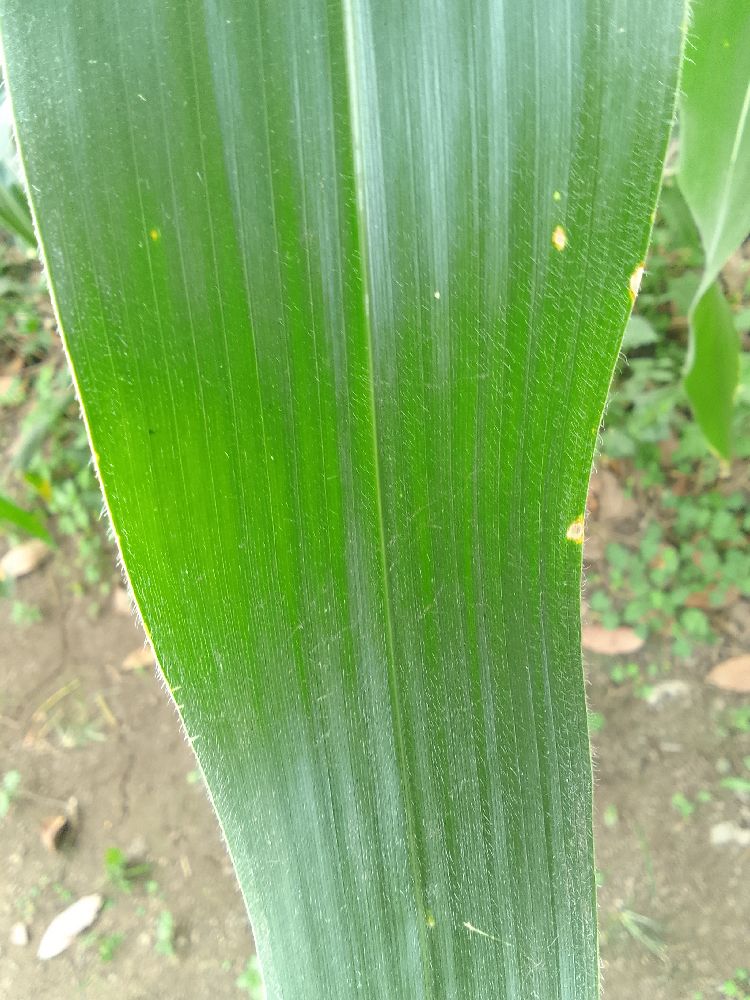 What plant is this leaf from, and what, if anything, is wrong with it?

maize, healthy
